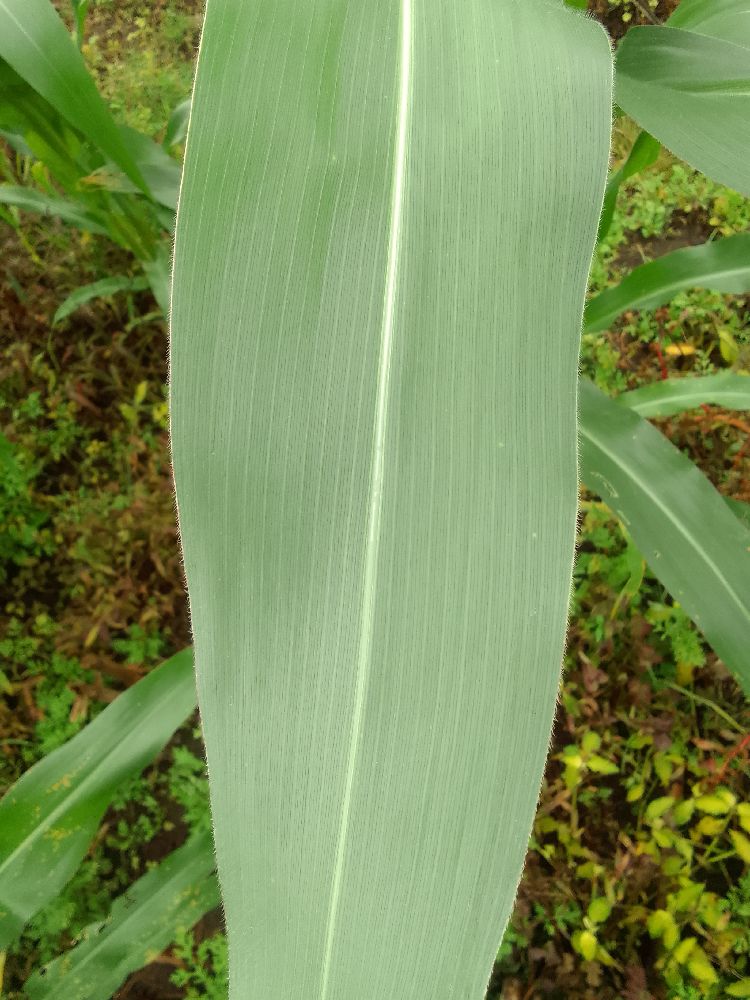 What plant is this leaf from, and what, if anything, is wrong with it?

maize, healthy
